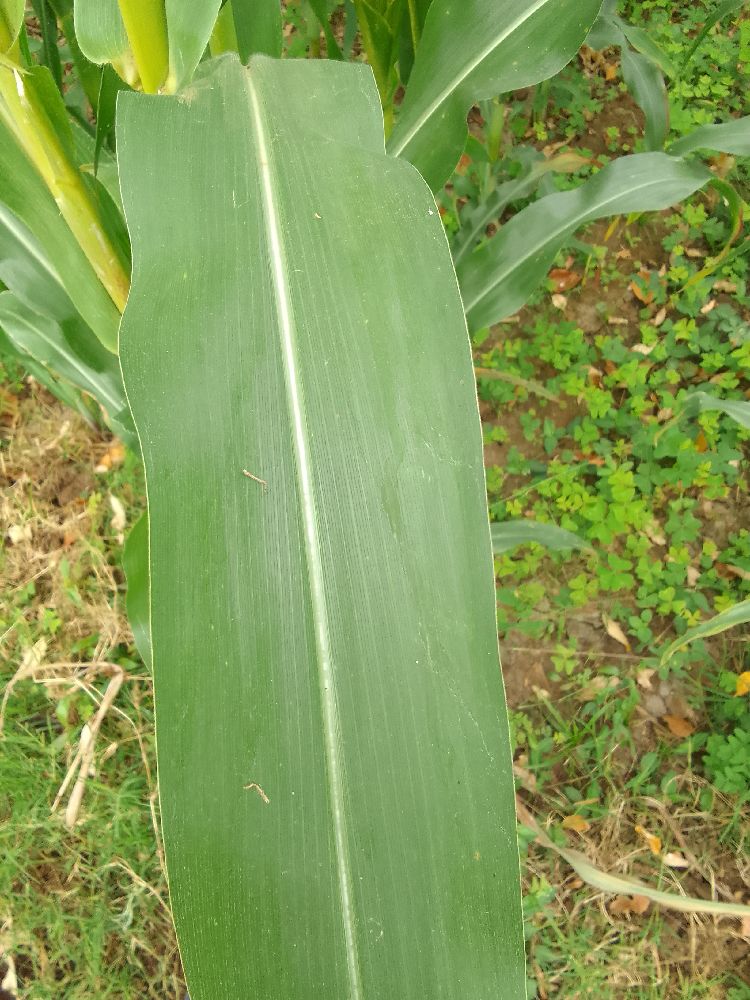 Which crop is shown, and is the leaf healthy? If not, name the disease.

maize, healthy
